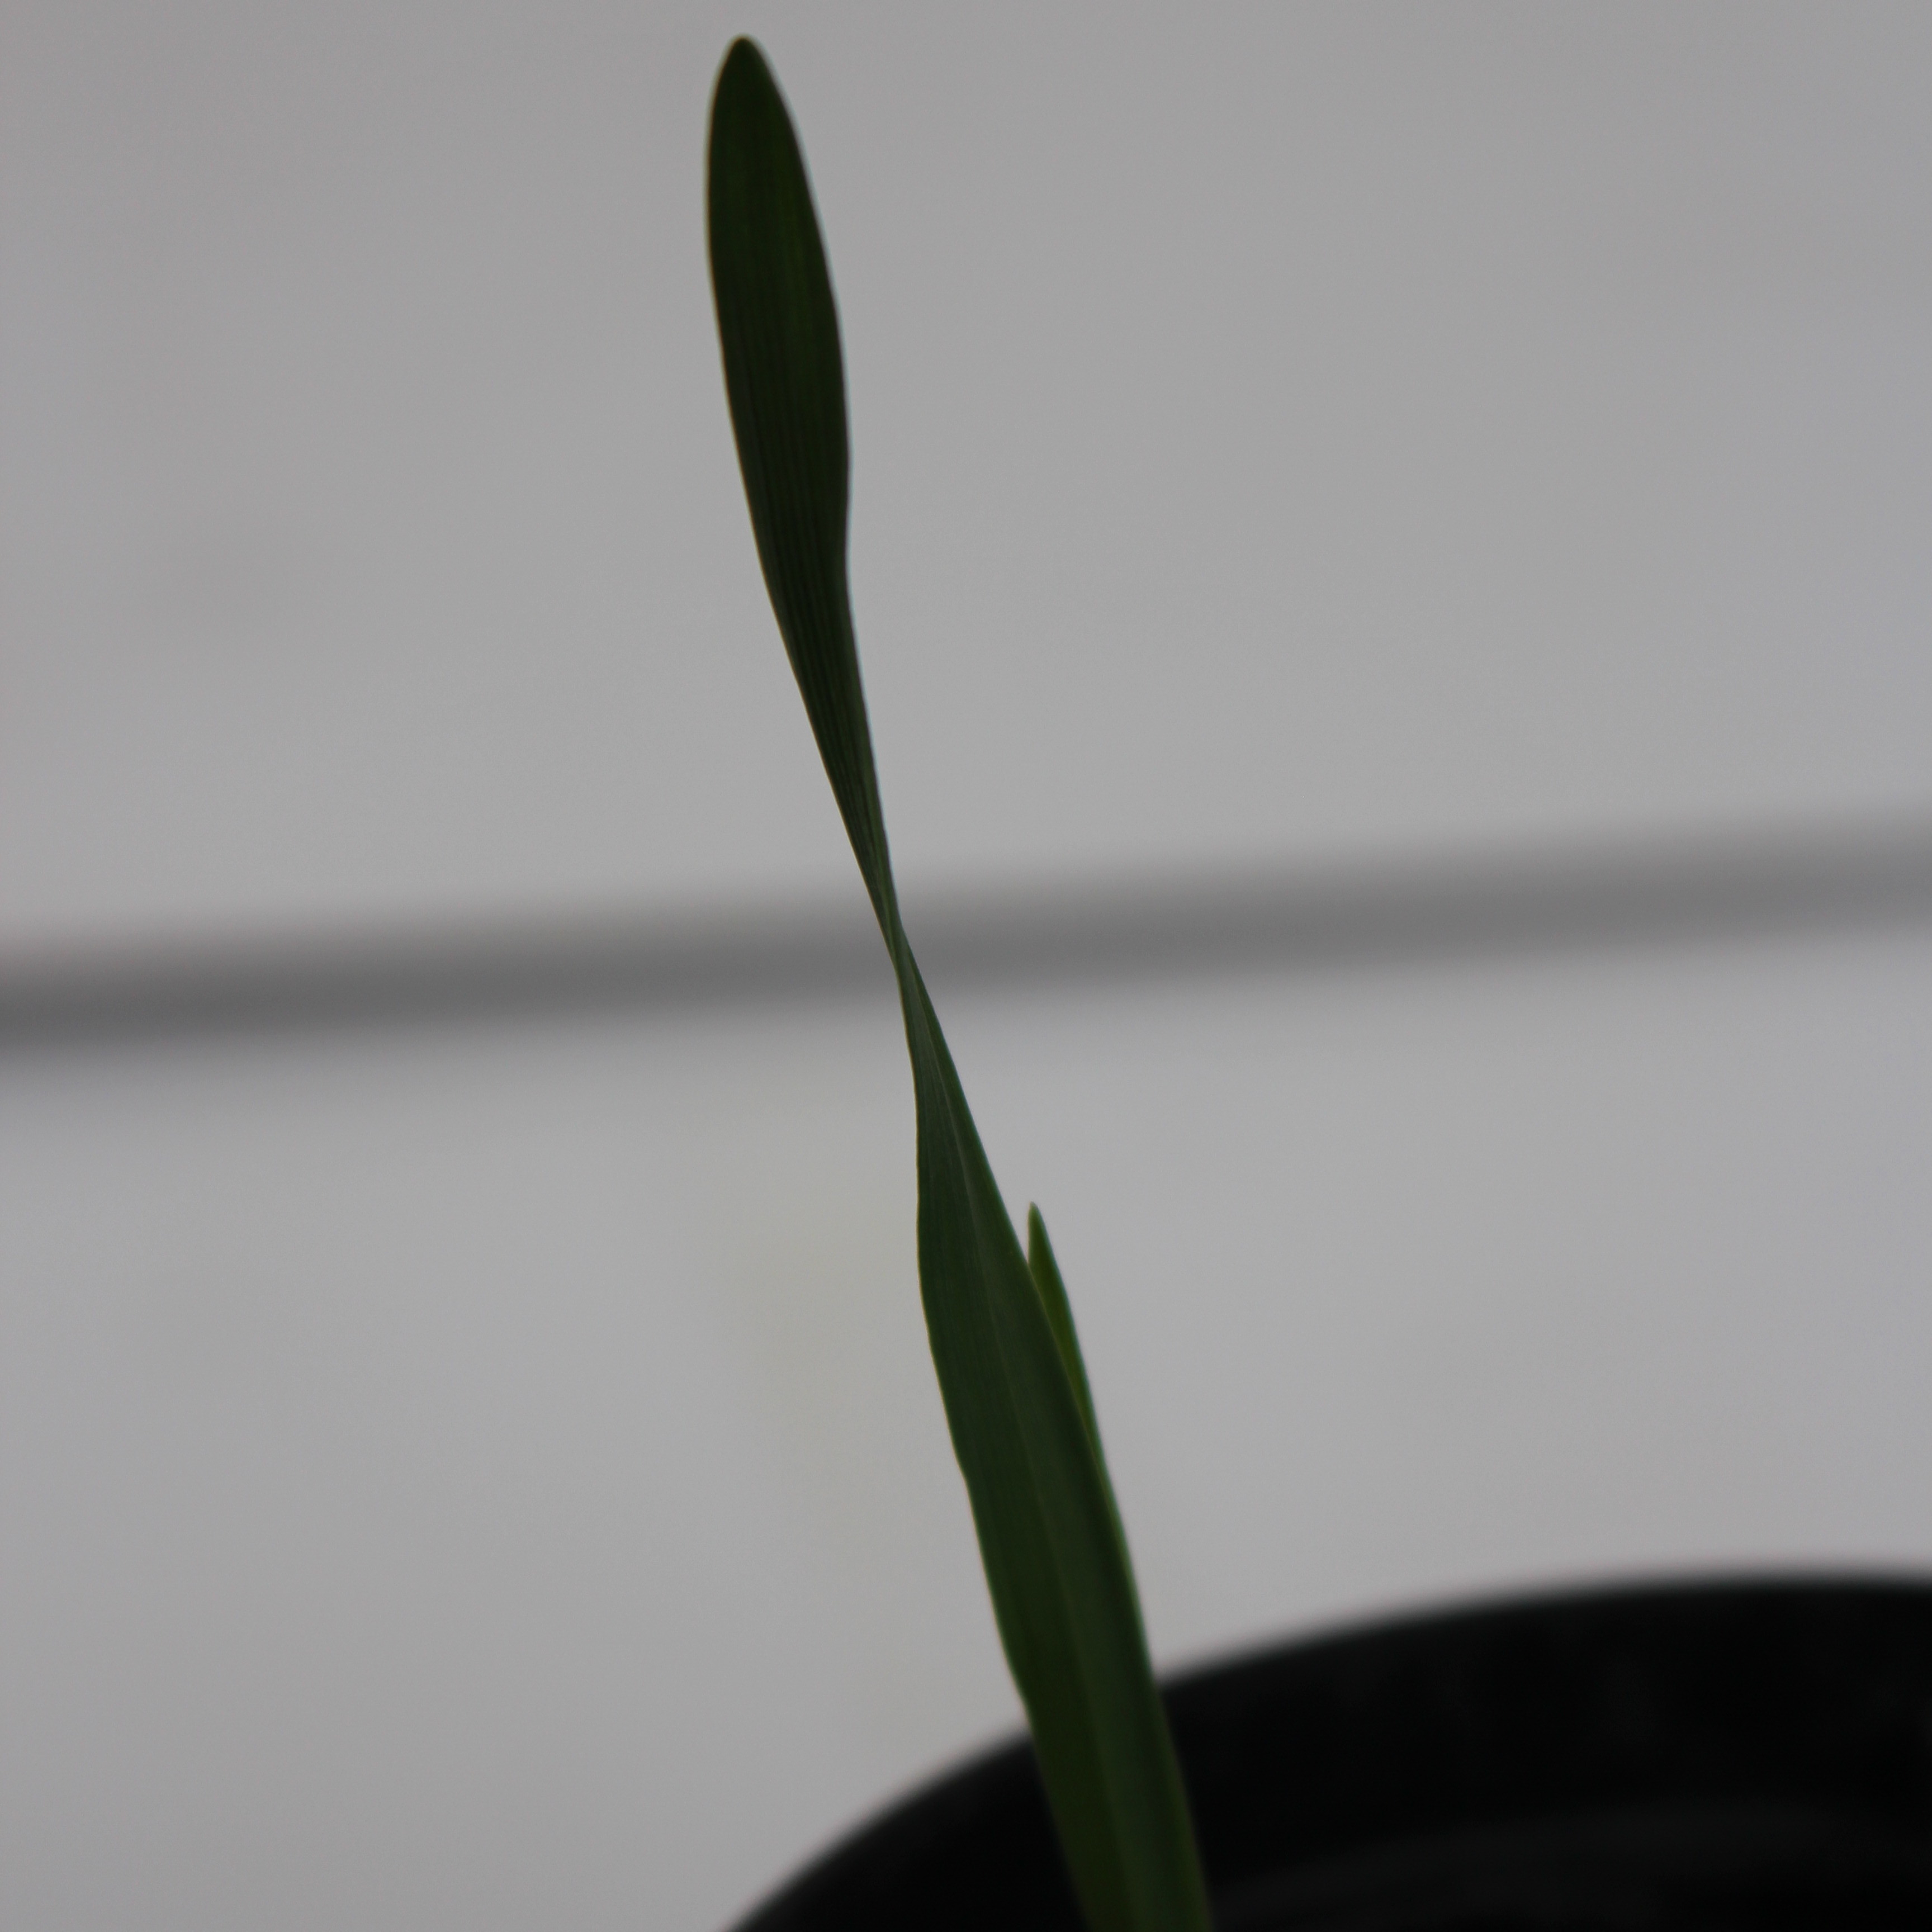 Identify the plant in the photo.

Avena sterilis
